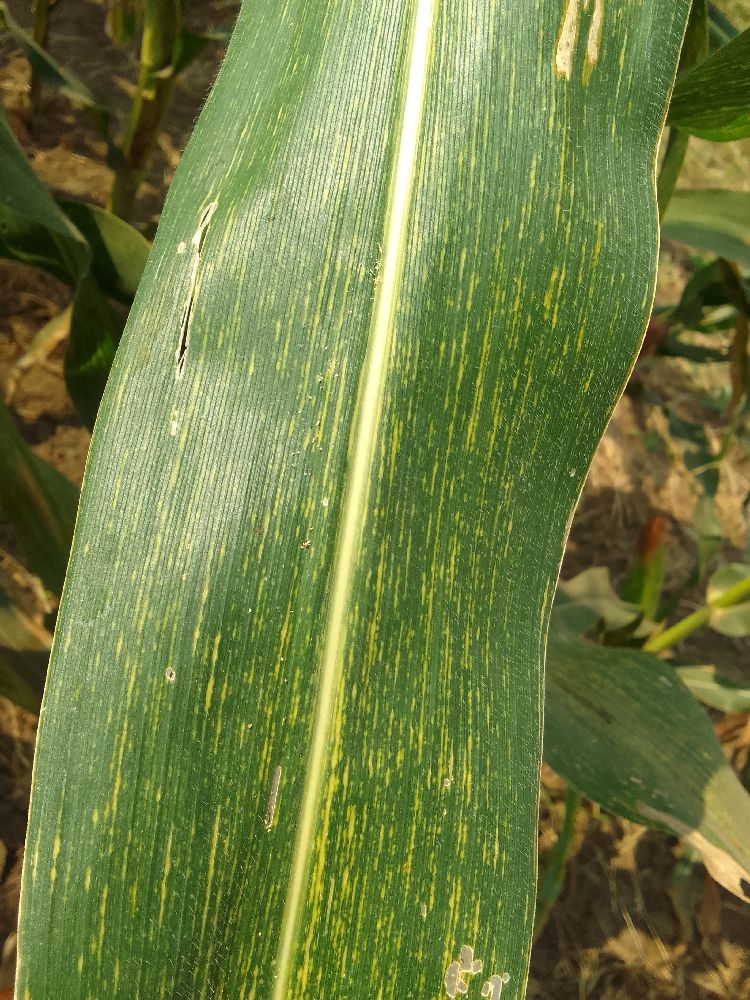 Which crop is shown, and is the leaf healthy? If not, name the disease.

maize, maize streak virus
